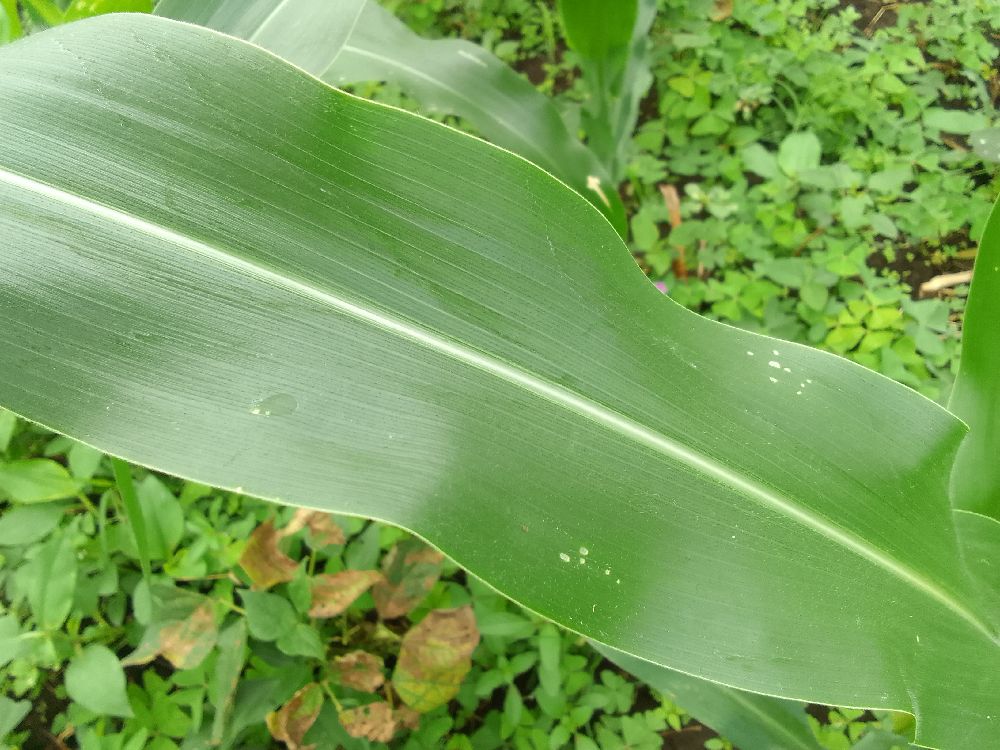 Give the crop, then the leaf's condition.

maize, healthy
